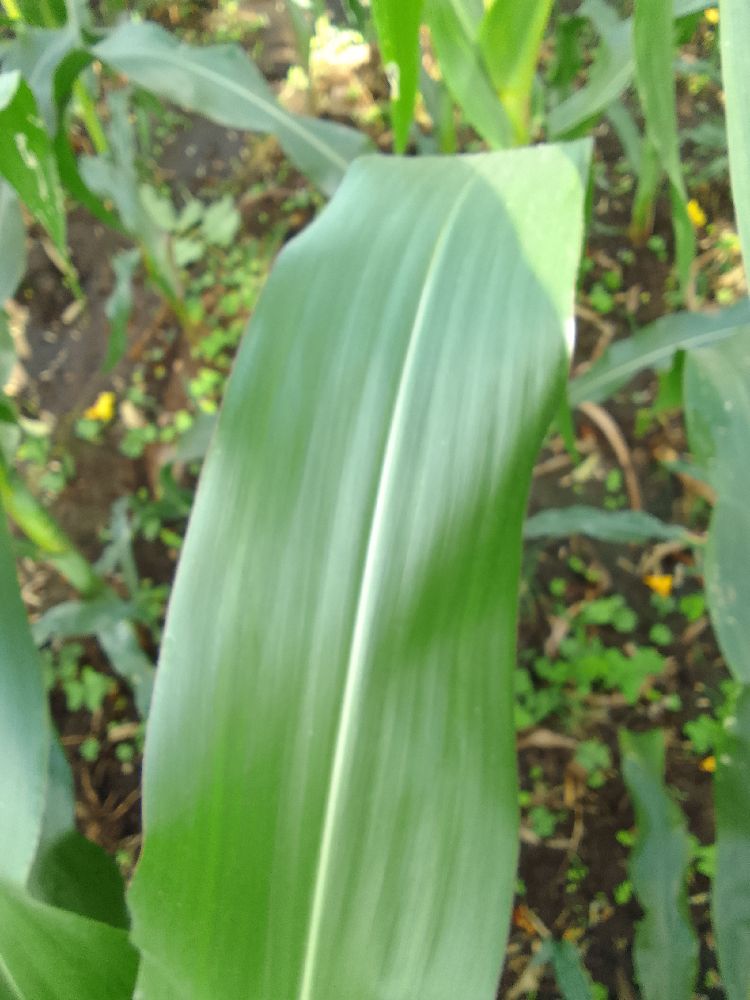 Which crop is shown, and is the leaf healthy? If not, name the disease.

maize, healthy
